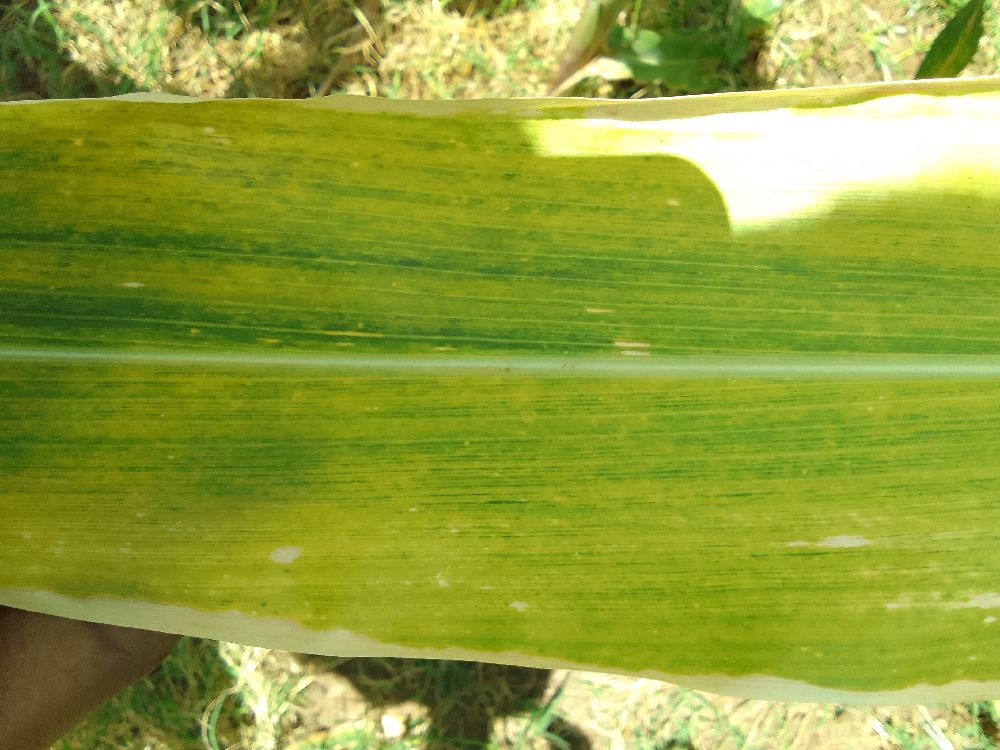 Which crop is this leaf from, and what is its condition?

maize, maize lethal necrosis
